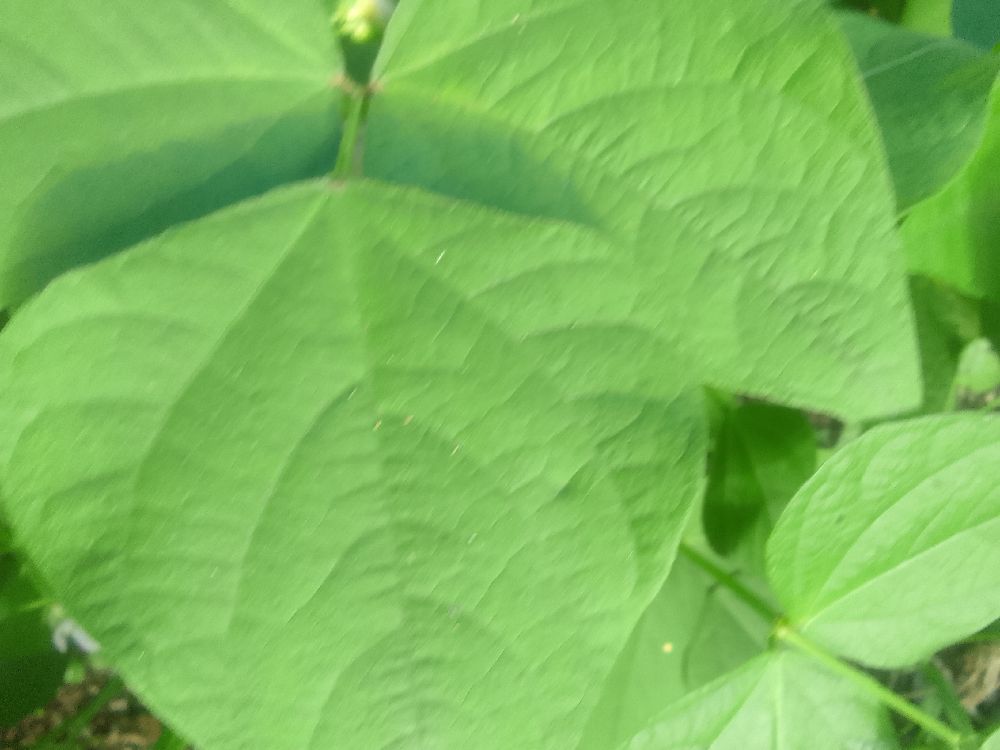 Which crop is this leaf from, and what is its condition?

common bean, healthy
